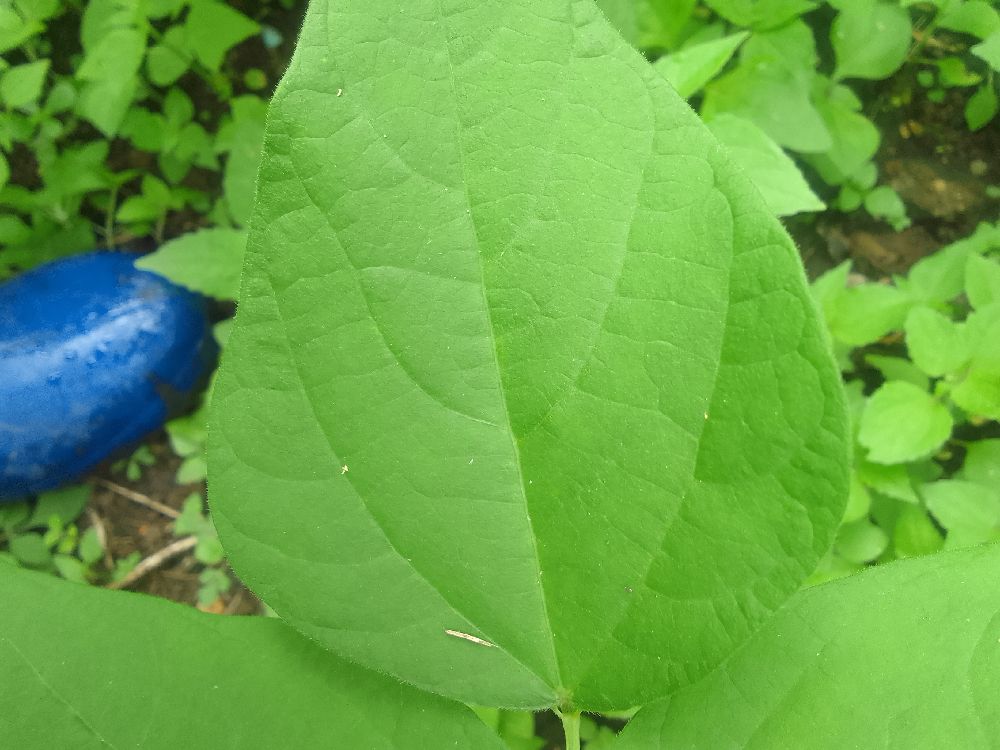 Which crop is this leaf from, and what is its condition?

common bean, healthy
